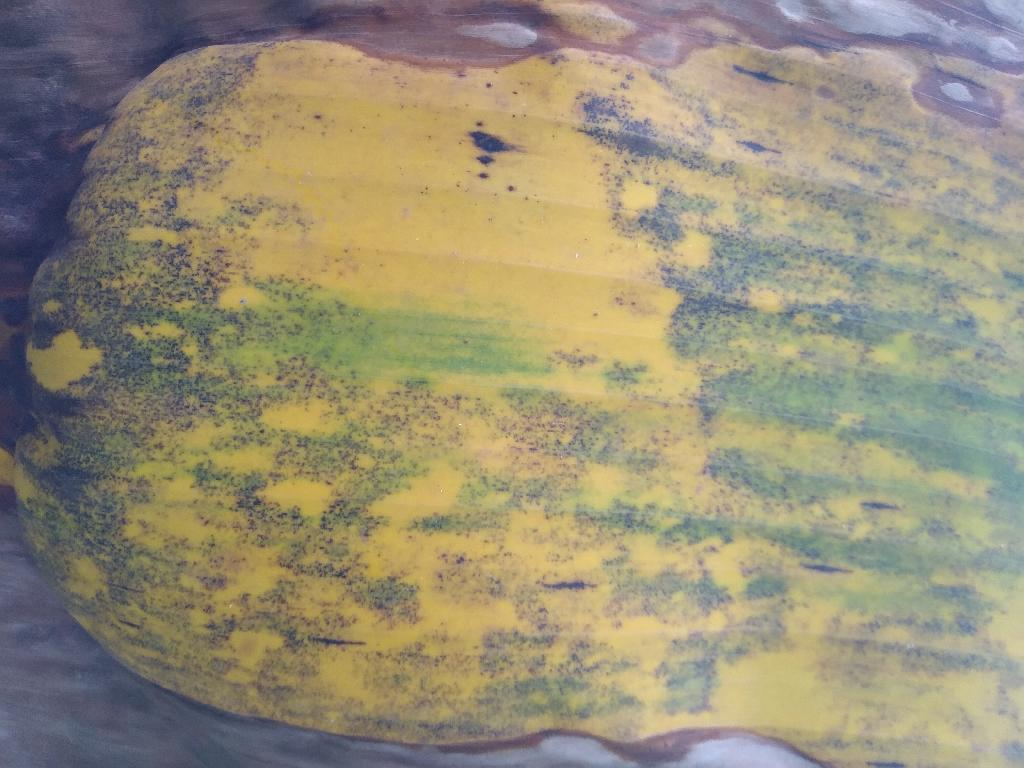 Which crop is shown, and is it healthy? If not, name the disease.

banana, black sigatoka
